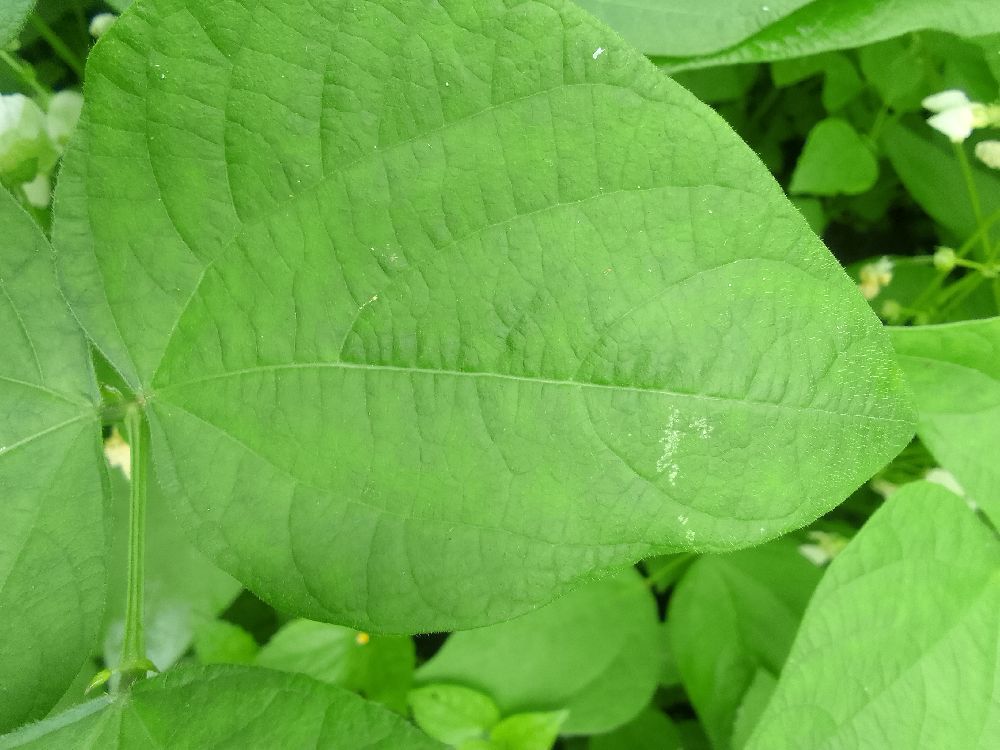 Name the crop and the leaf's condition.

common bean, healthy
